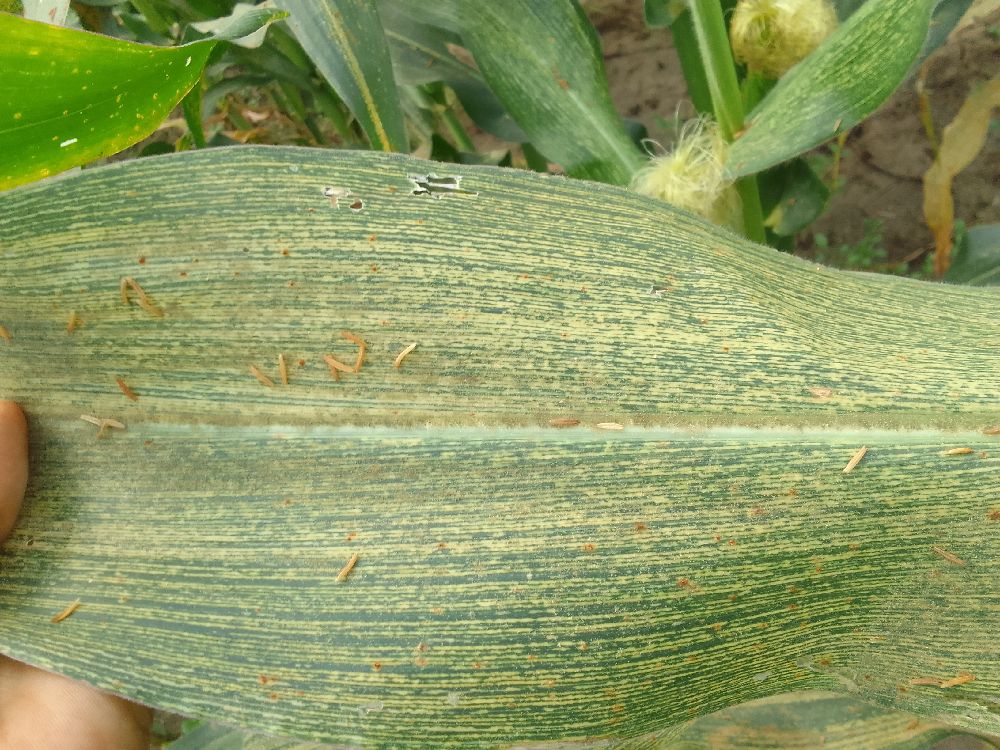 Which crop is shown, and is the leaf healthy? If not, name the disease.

maize, maize streak virus
